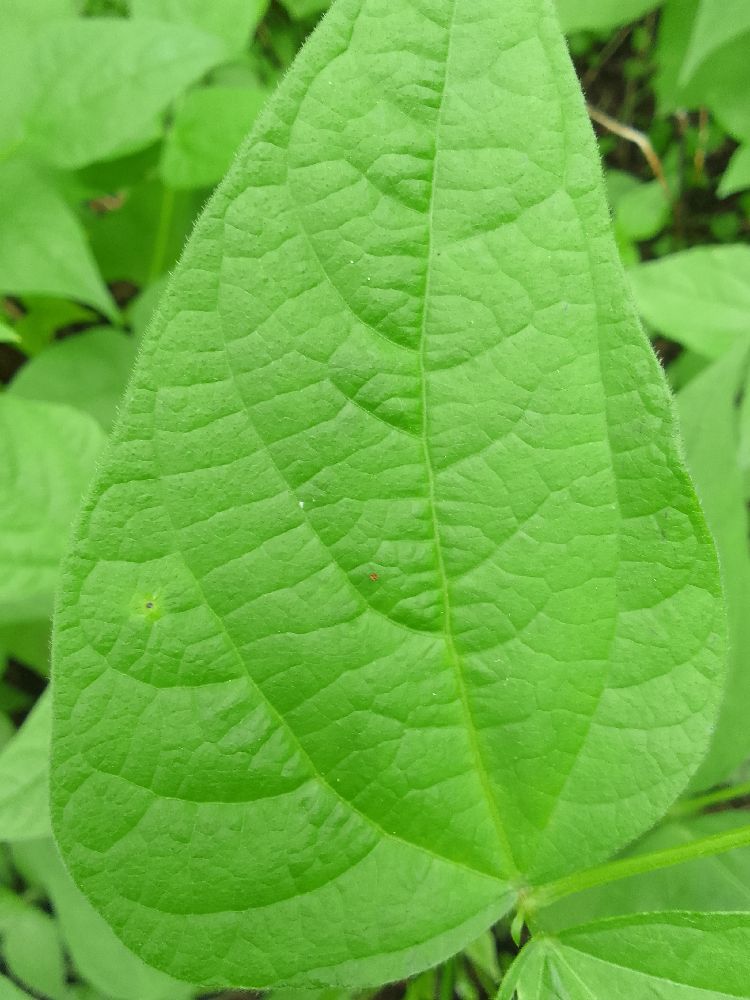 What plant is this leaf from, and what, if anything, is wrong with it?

common bean, healthy
